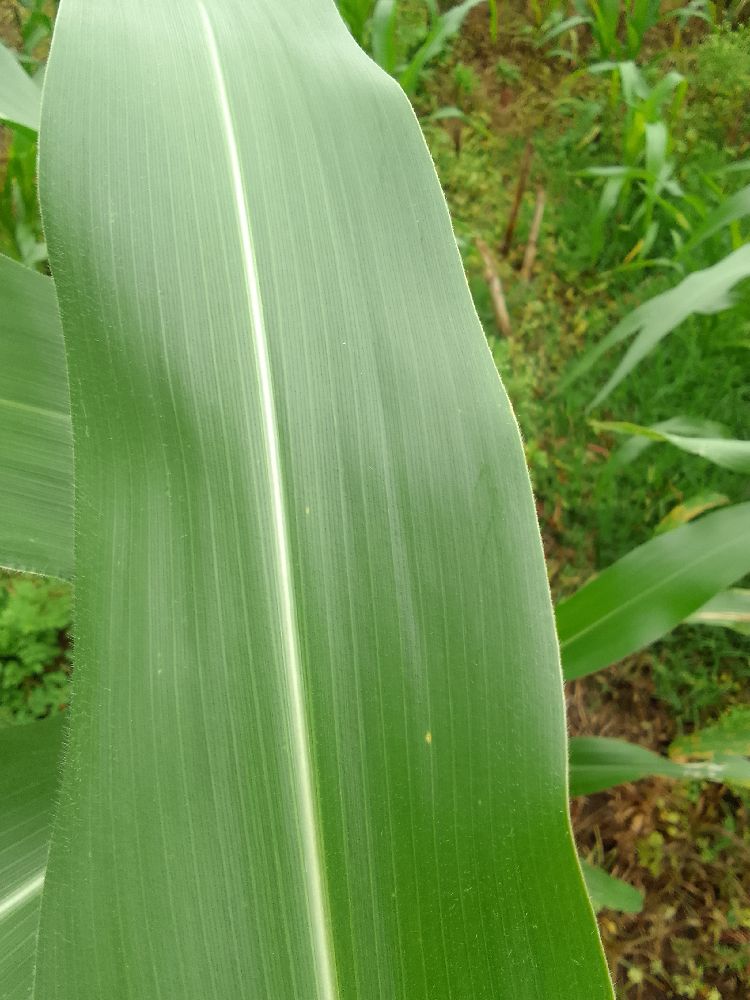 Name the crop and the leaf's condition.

maize, healthy
